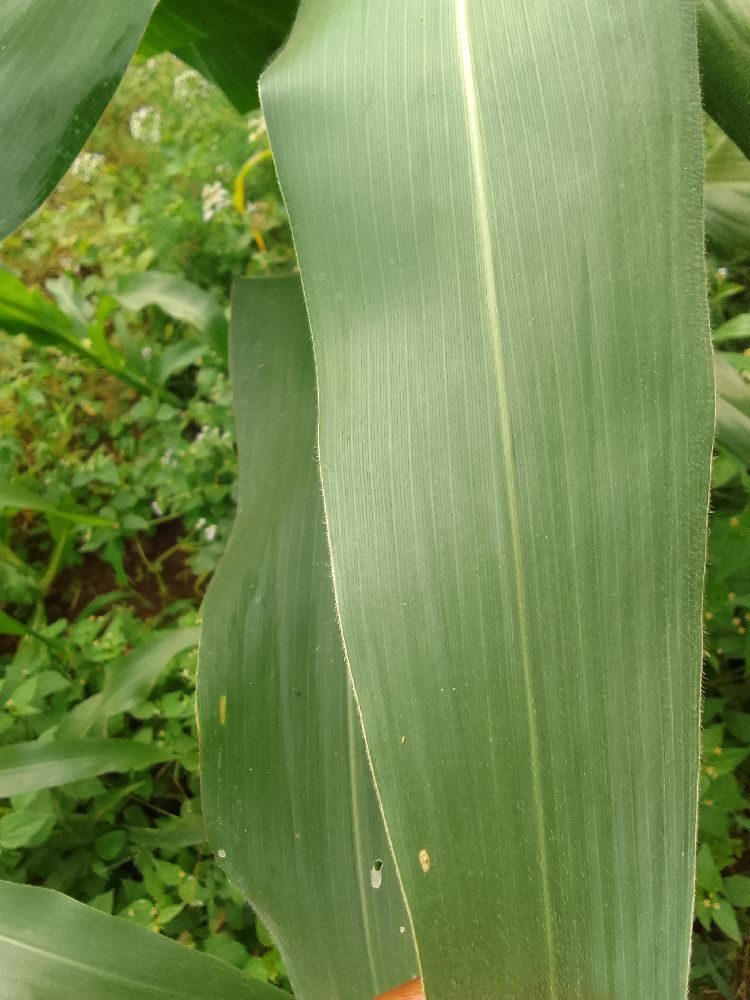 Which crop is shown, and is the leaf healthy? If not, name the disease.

maize, healthy
